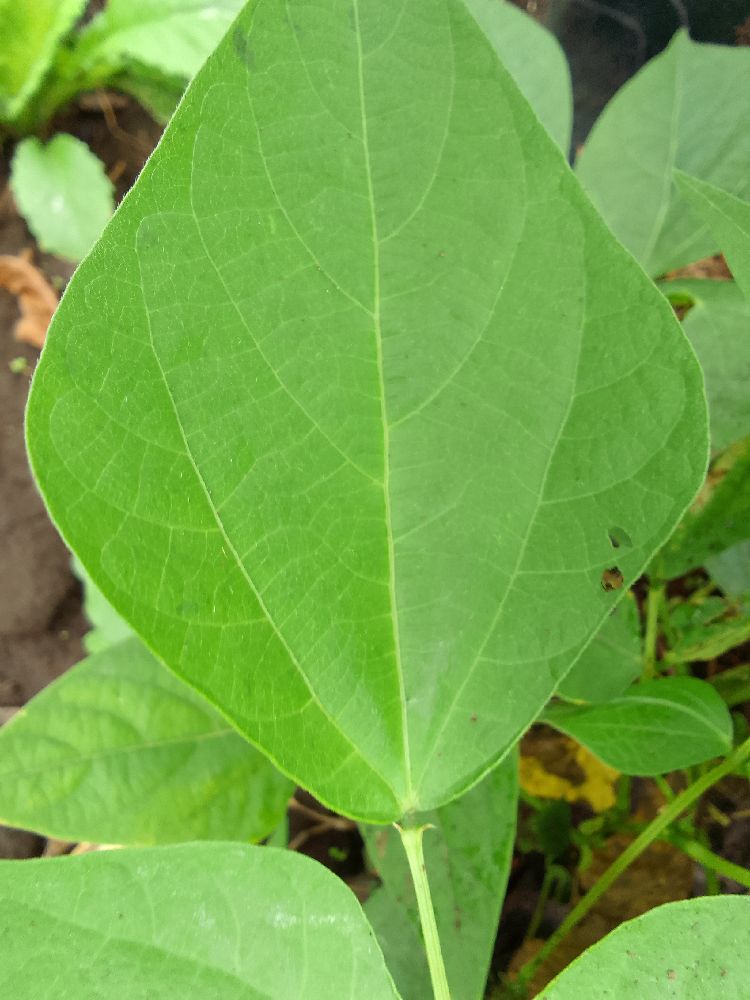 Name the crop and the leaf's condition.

common bean, healthy
